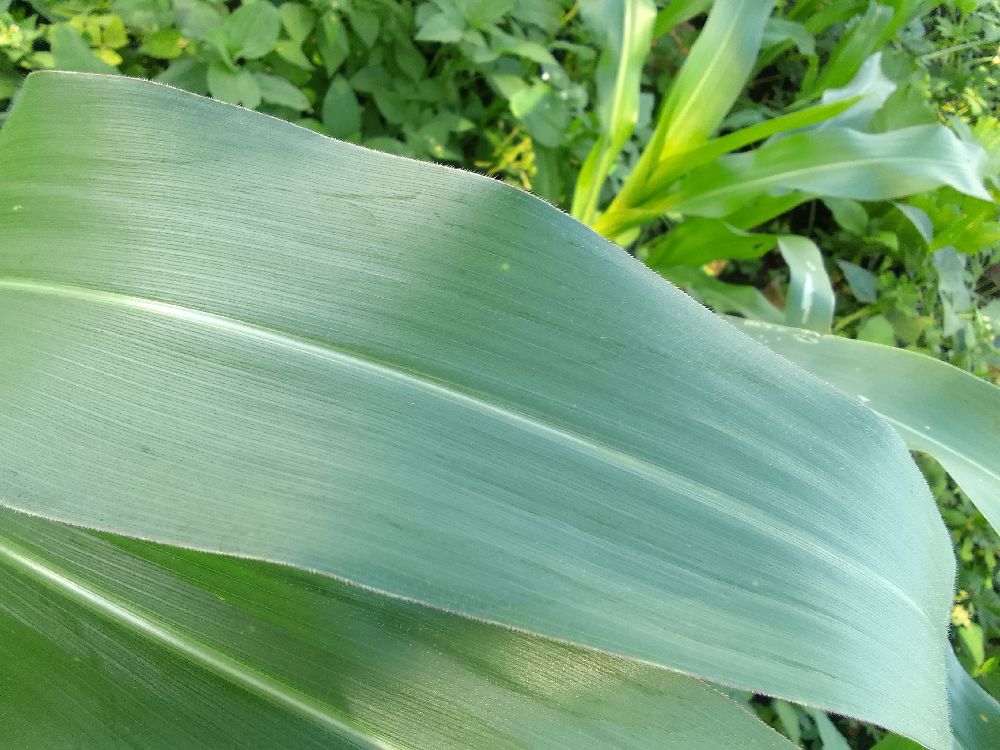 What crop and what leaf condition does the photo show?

maize, healthy
